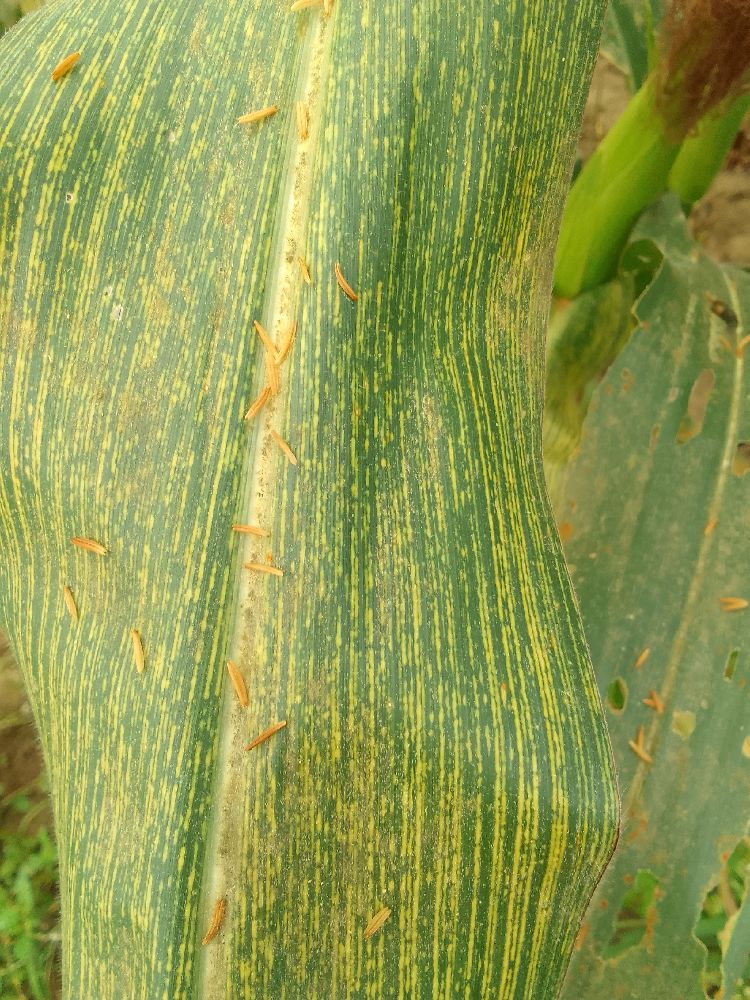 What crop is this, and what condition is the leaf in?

maize, maize streak virus
